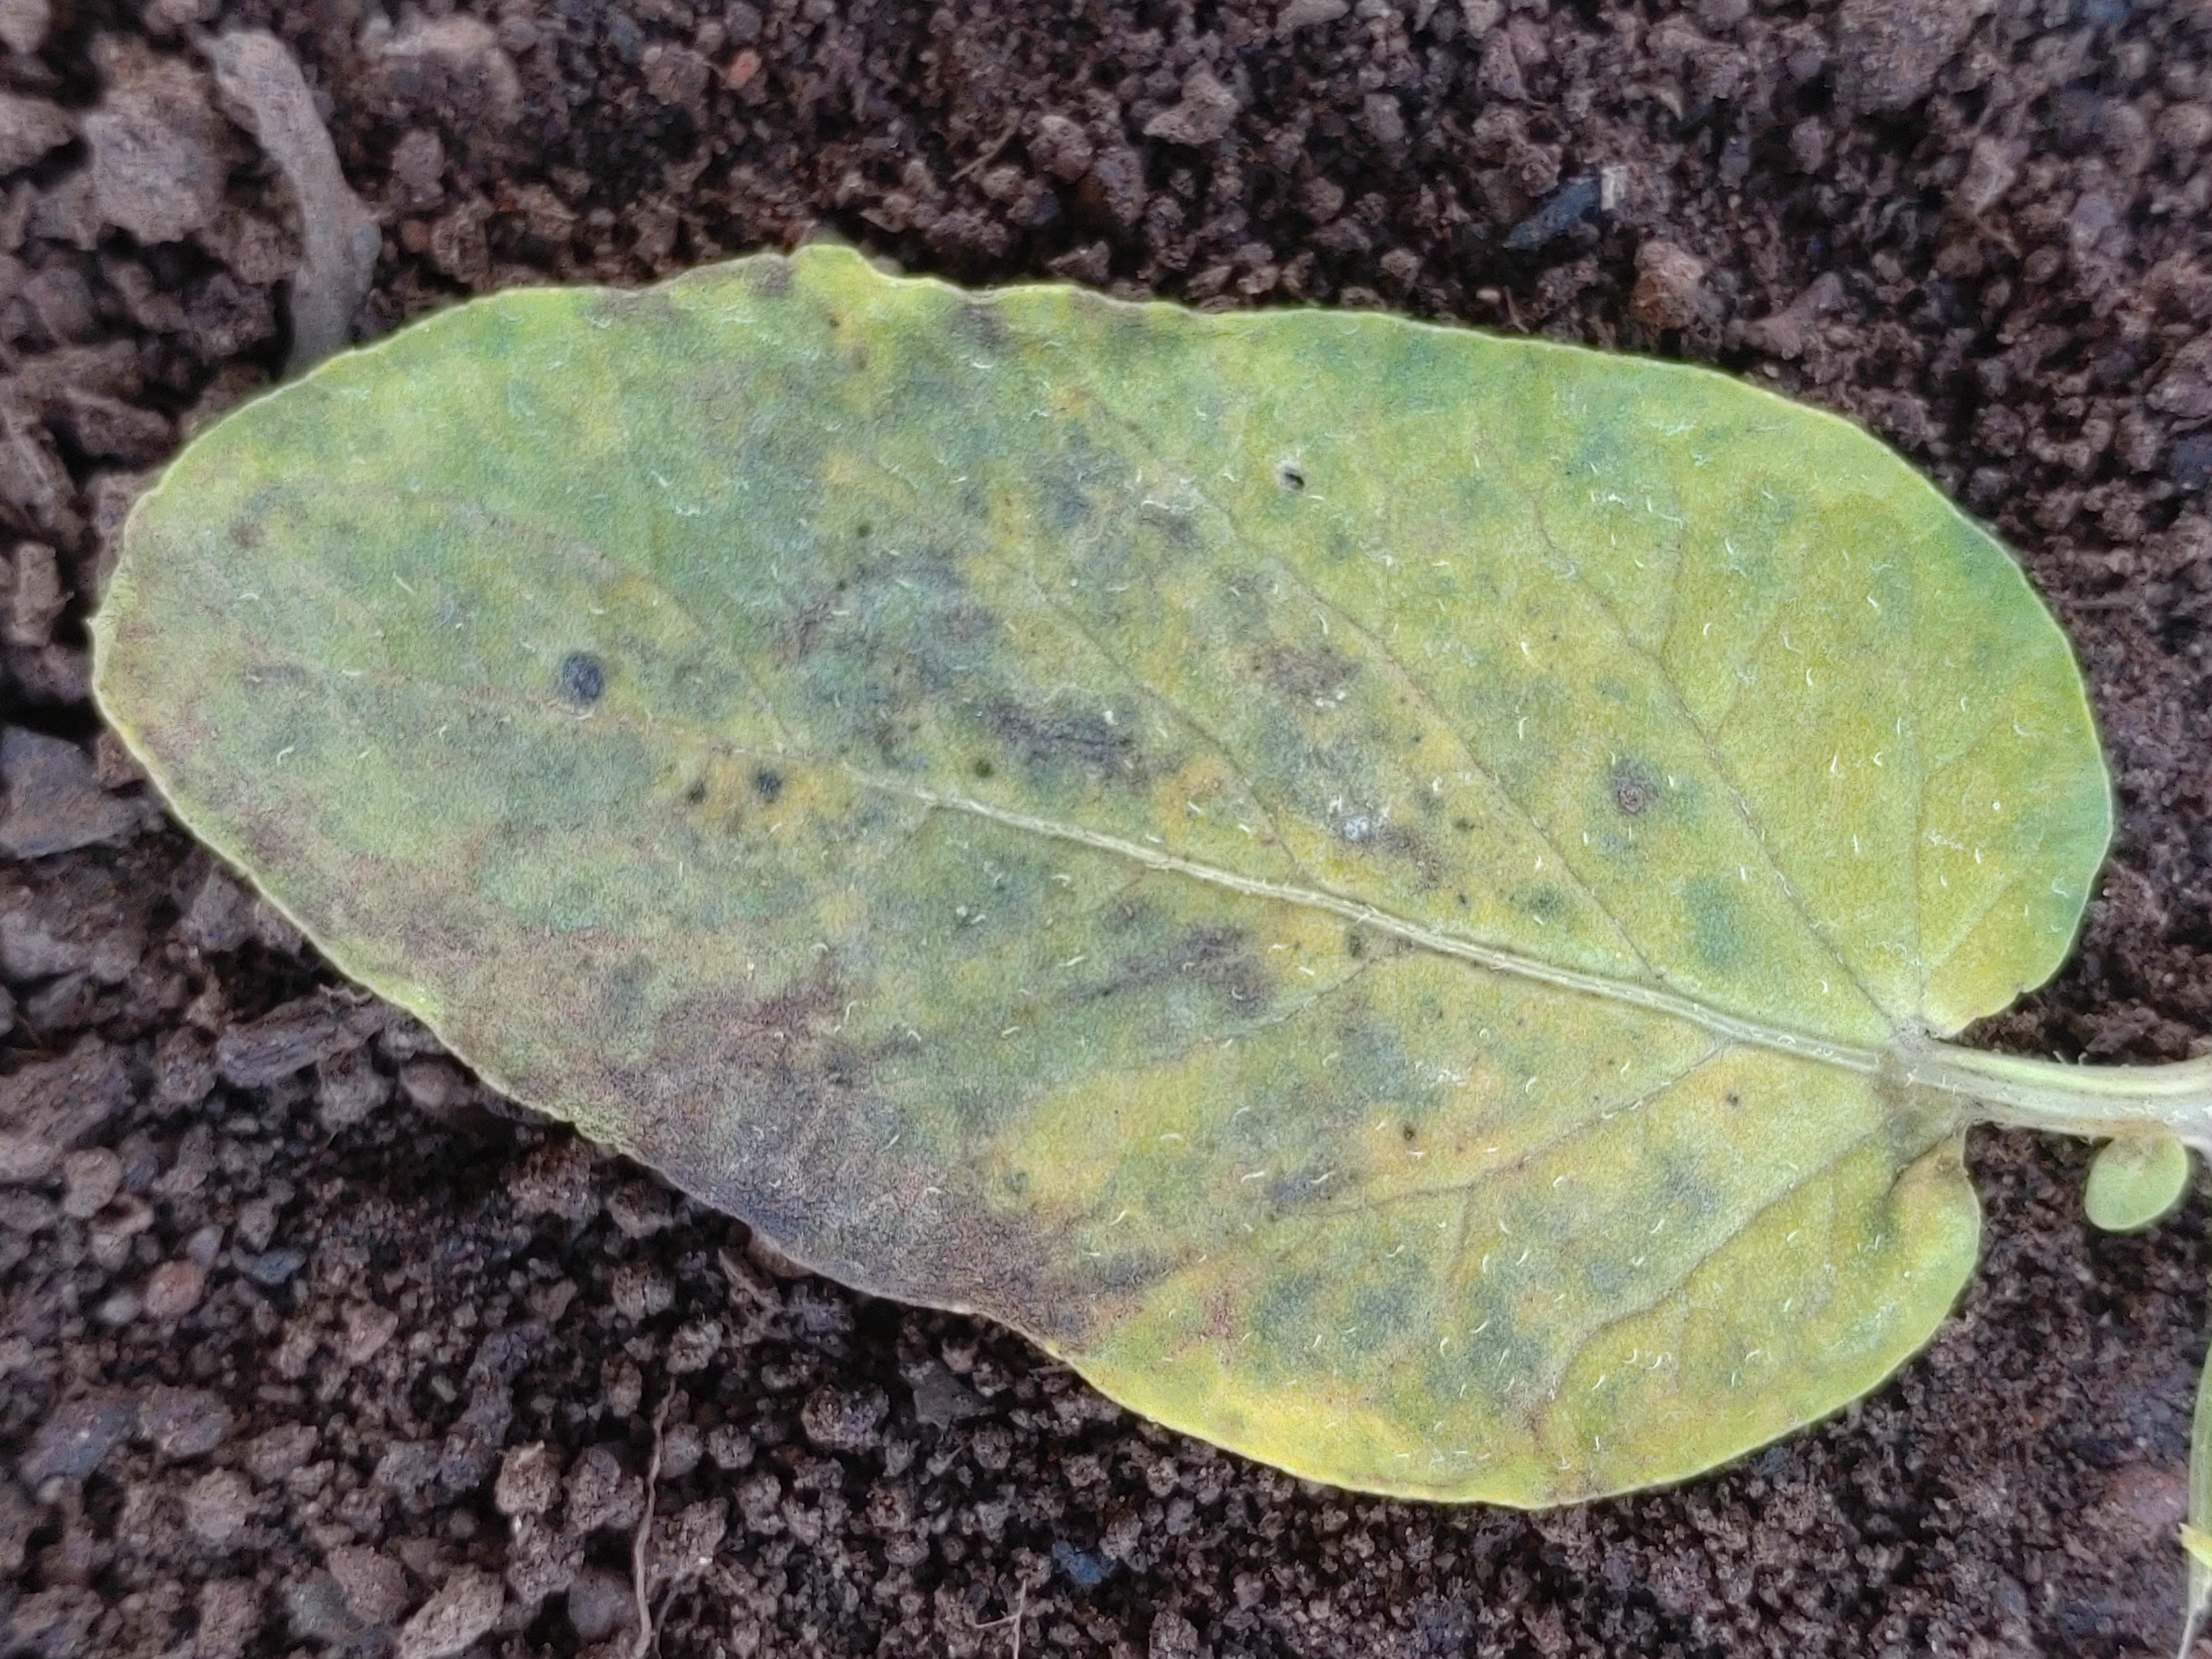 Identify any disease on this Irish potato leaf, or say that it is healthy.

late blight
